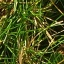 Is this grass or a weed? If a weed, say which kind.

grass
